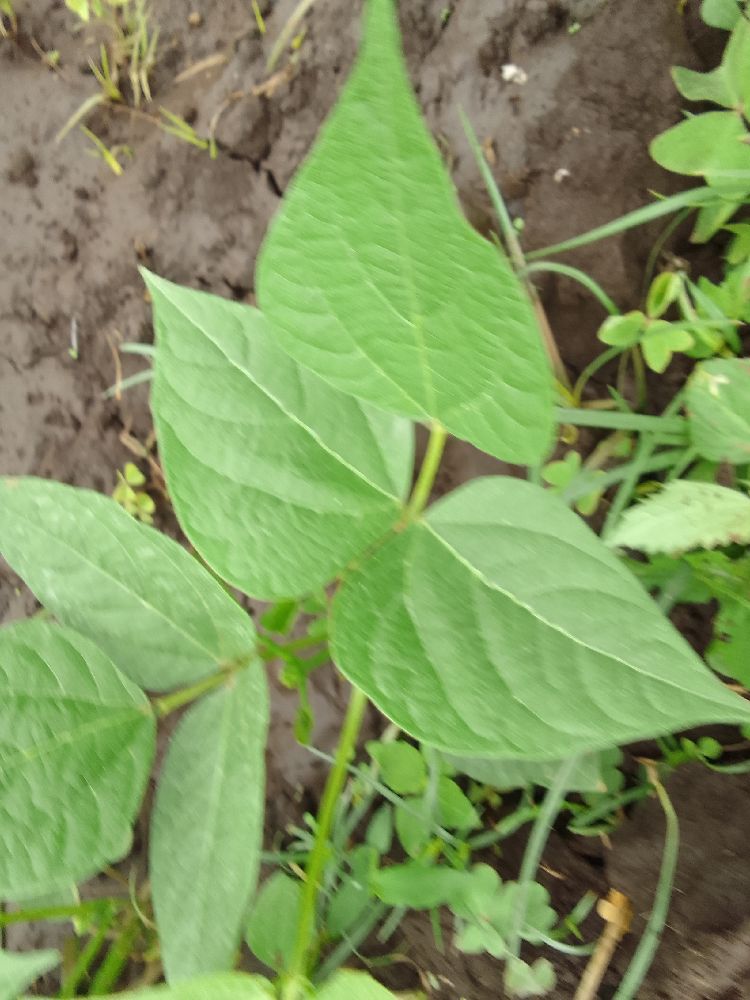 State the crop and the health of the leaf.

common bean, healthy
